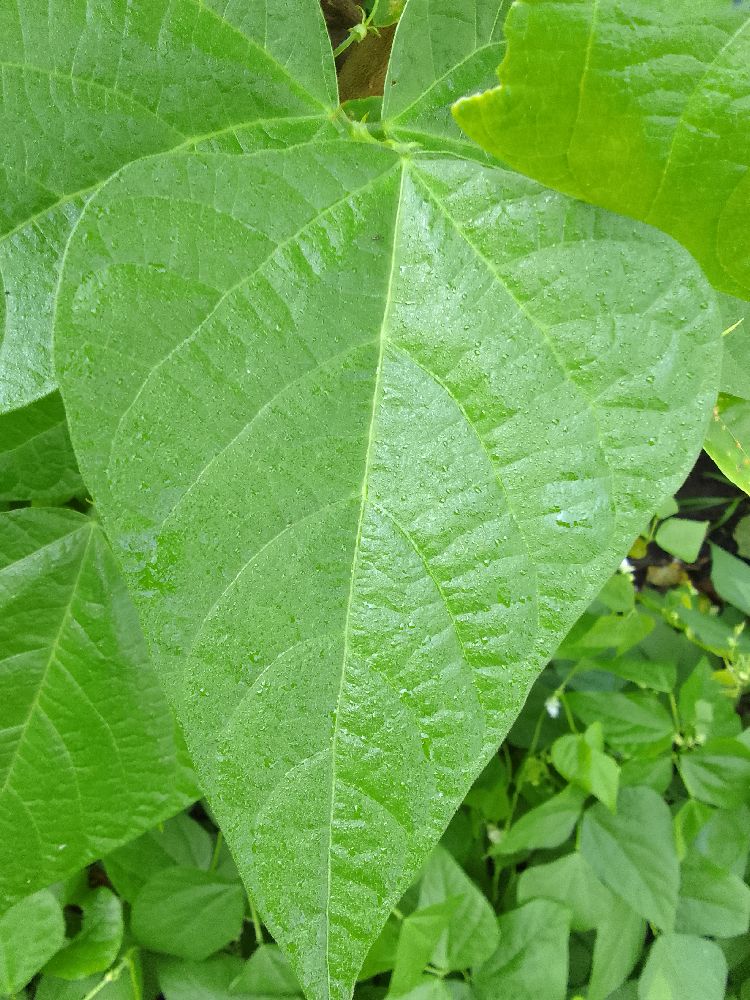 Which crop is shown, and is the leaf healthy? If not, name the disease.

common bean, healthy
